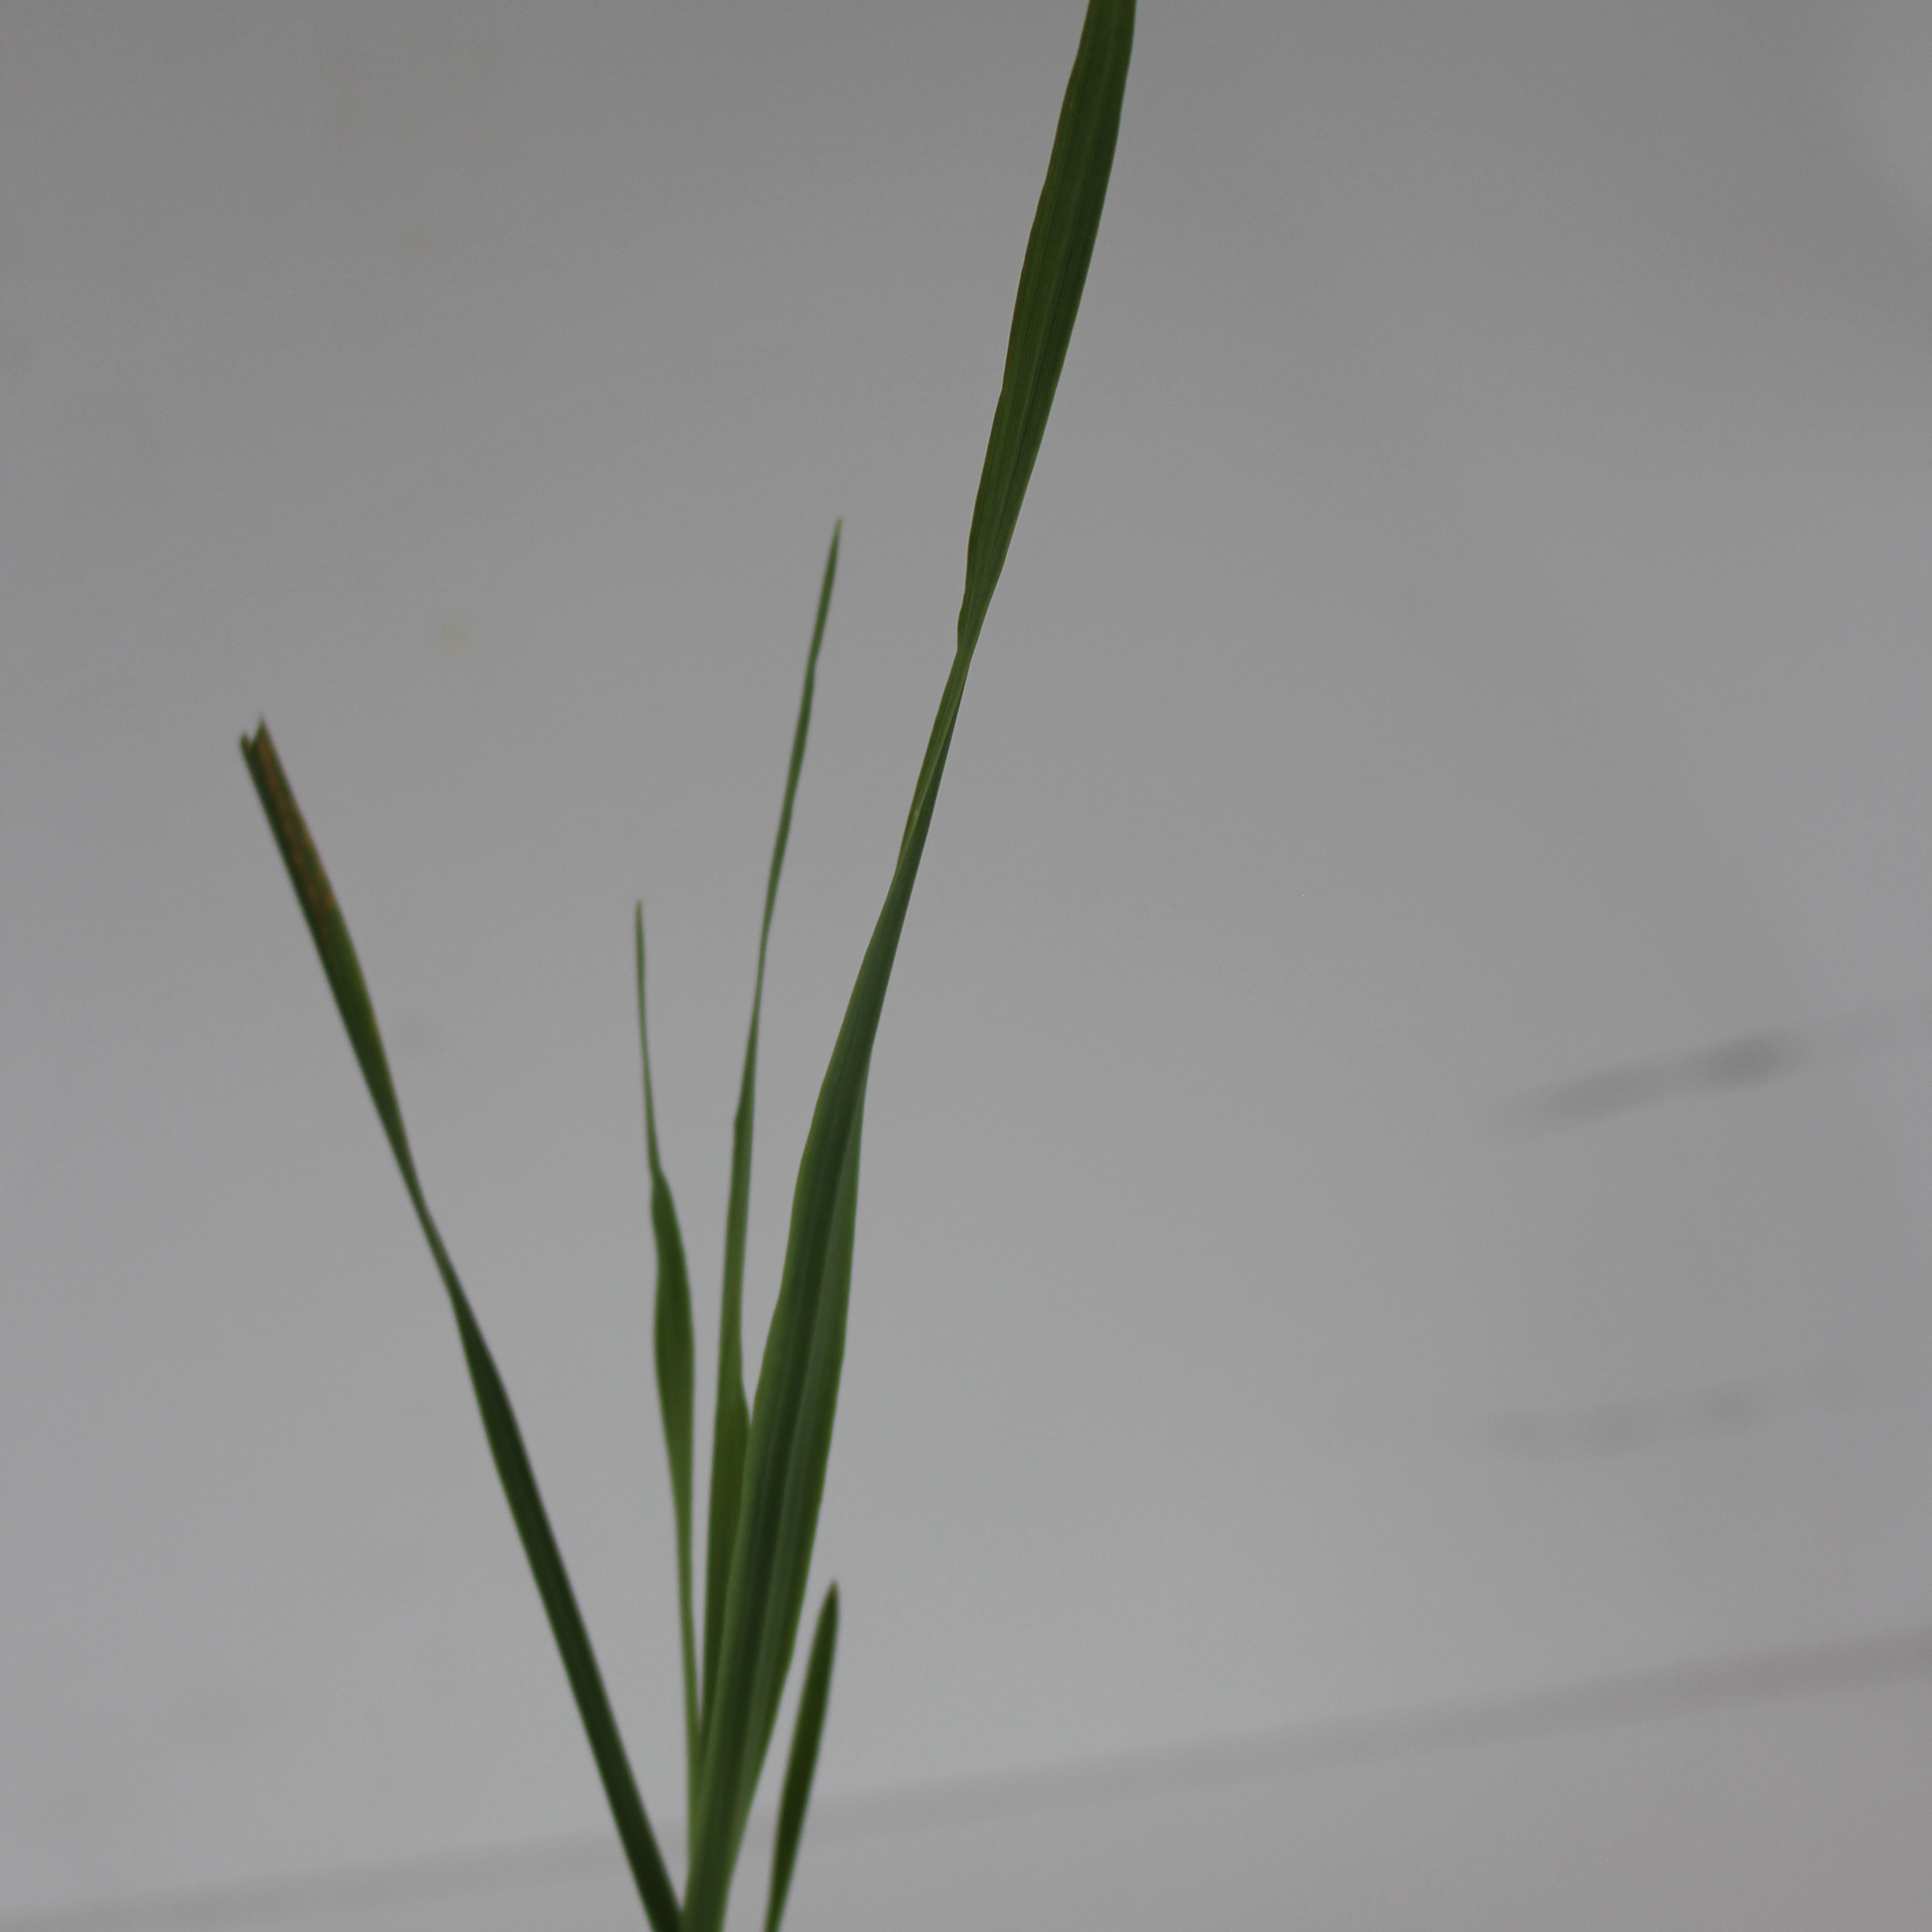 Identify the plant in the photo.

Avena sterilis
